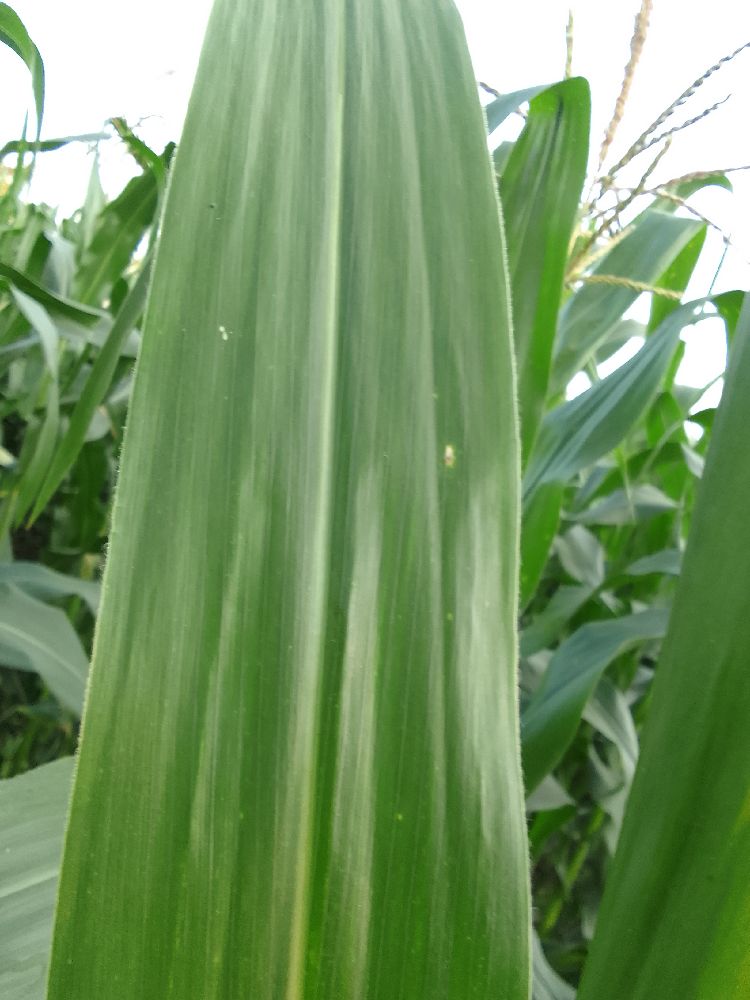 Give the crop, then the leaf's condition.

maize, healthy
